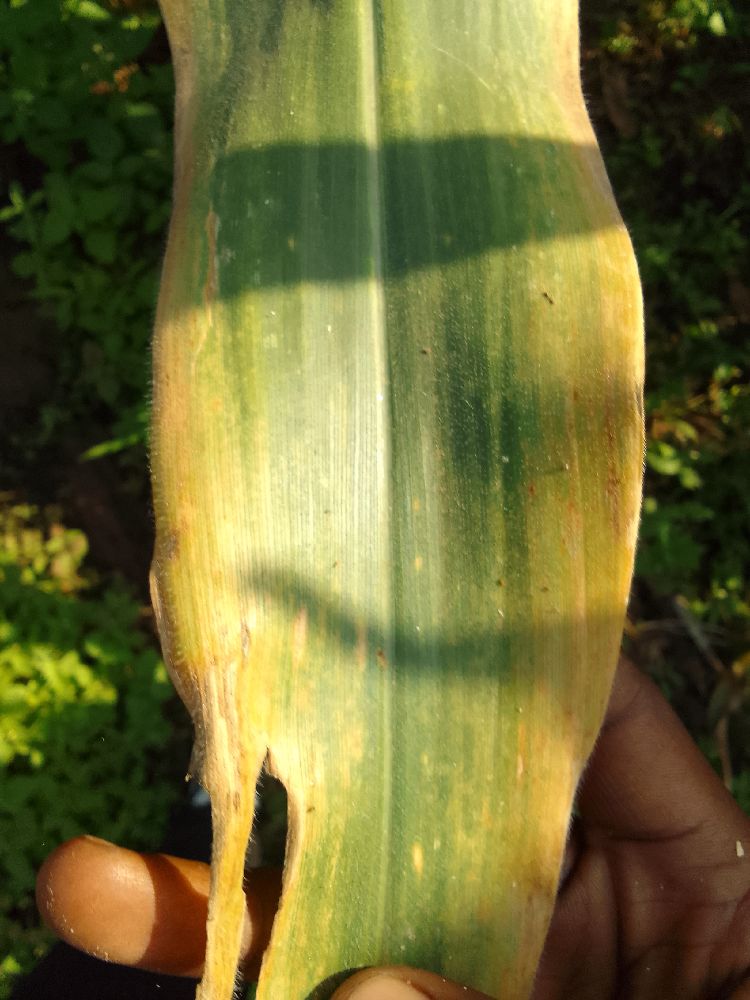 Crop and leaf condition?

maize, maize lethal necrosis
